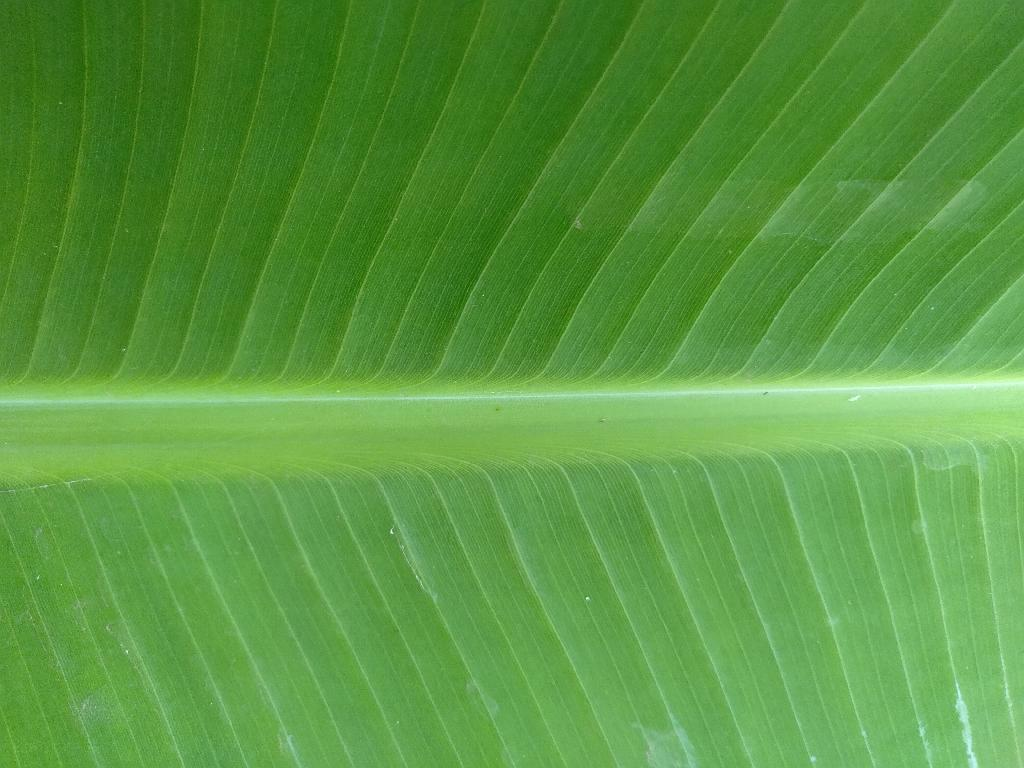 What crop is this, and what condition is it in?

banana, healthy
